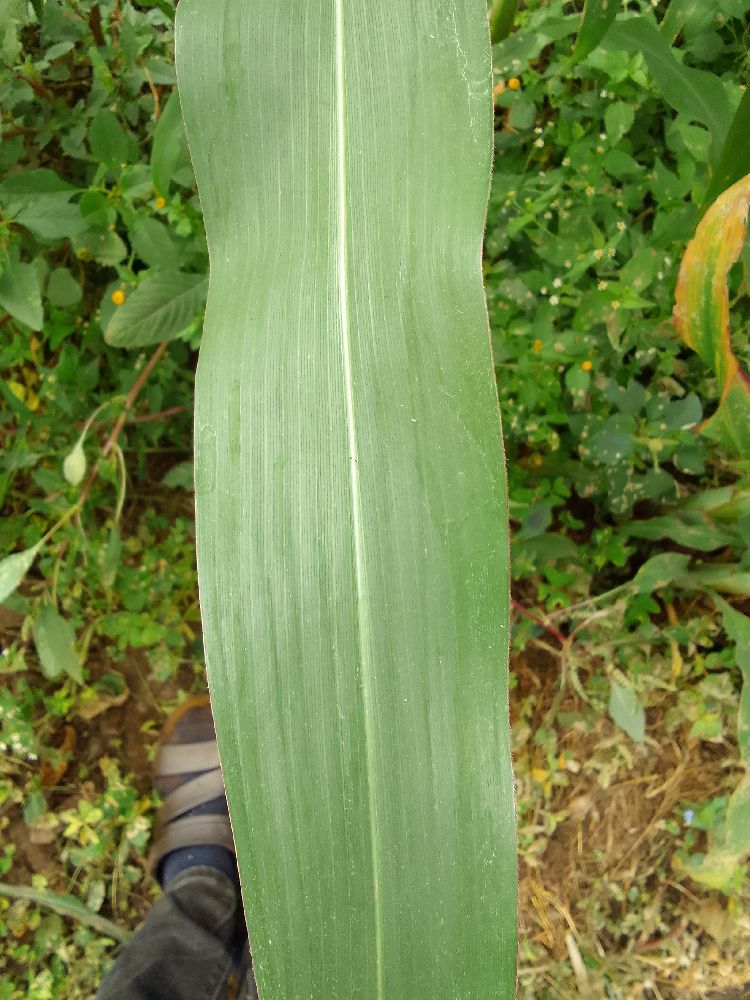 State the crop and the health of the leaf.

maize, healthy
